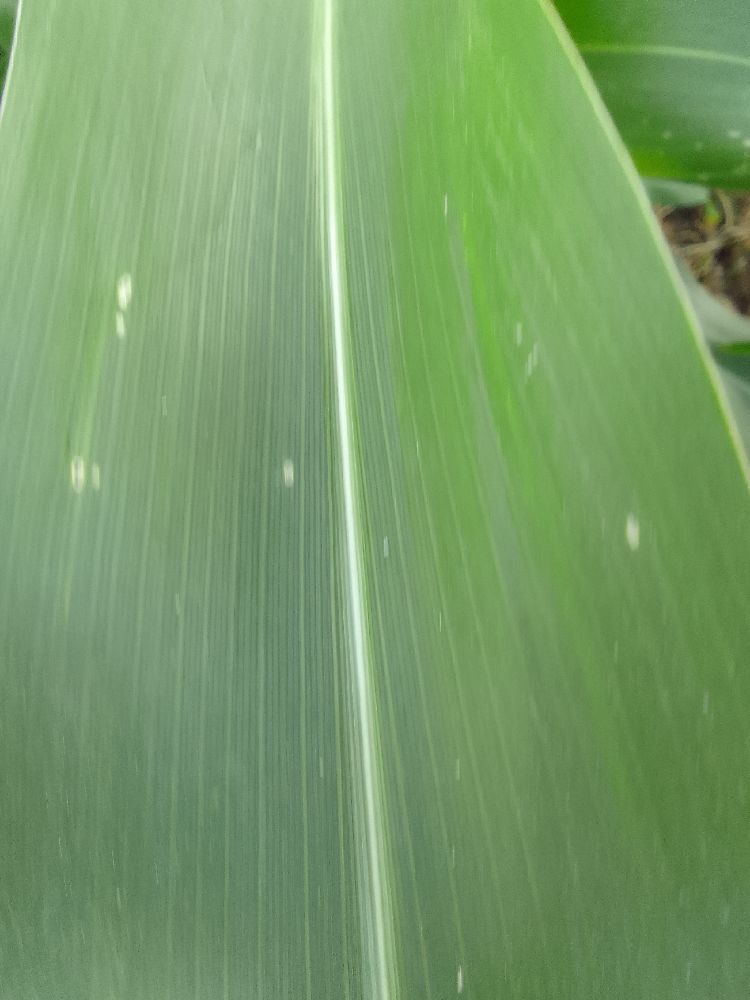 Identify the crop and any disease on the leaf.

maize, healthy
